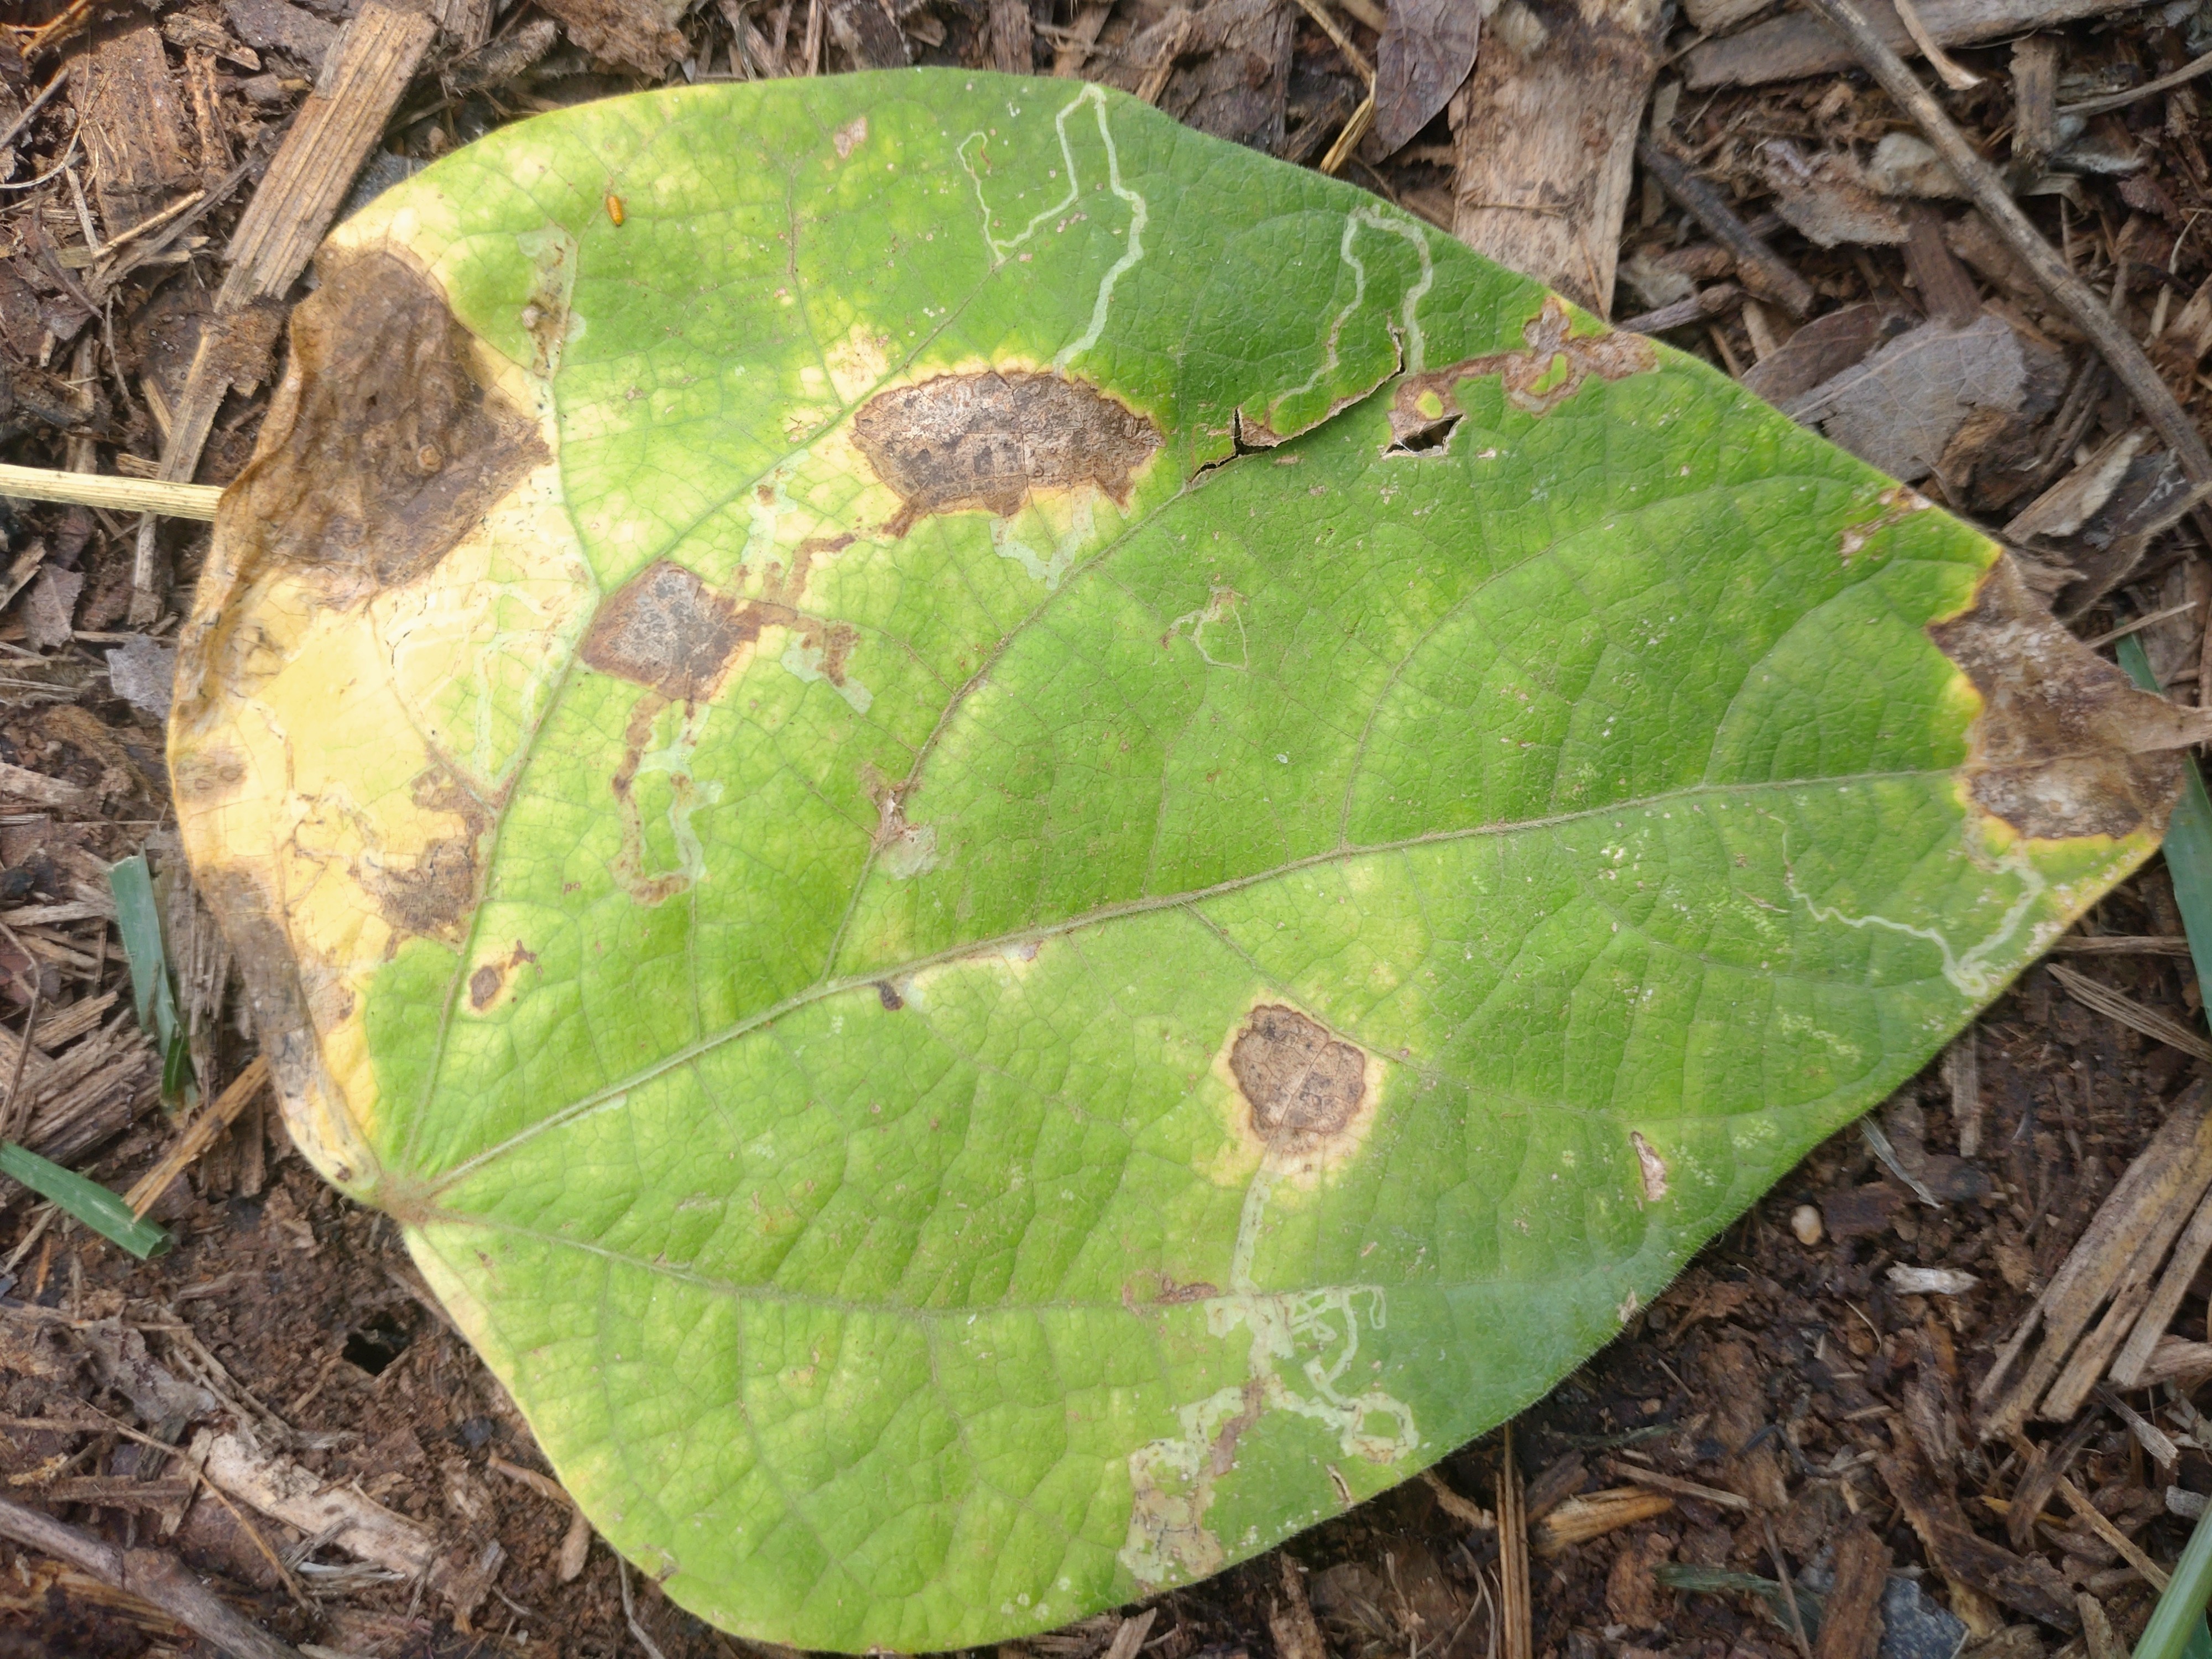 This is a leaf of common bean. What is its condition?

anthracnose
